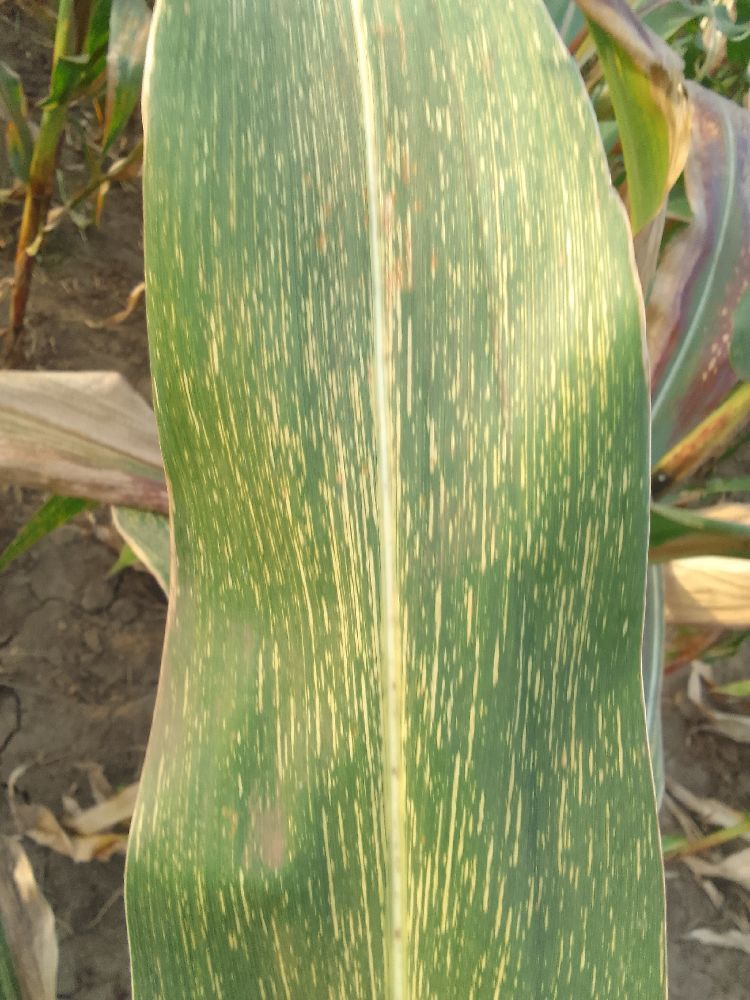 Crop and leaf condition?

maize, maize streak virus
